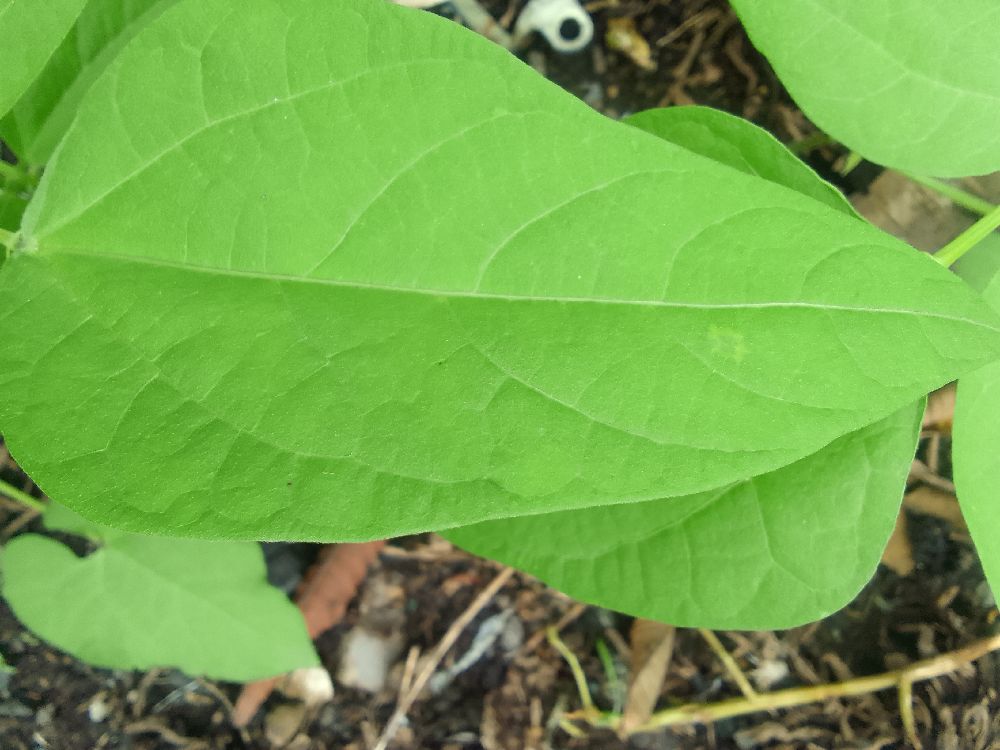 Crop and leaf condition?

common bean, healthy
